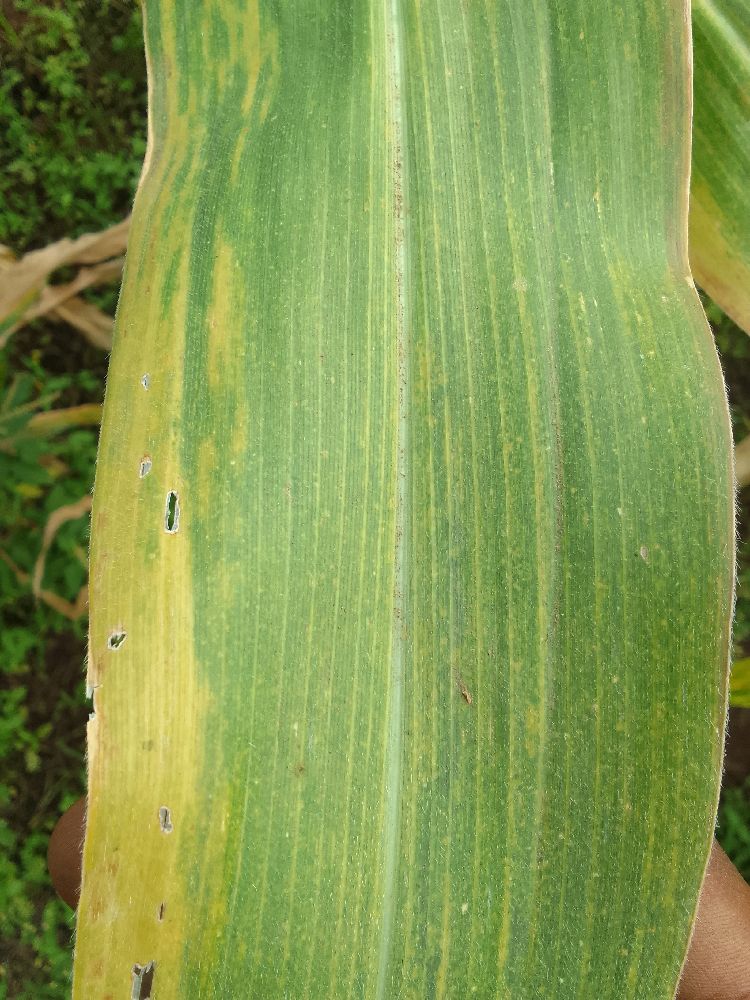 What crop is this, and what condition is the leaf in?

maize, maize lethal necrosis
